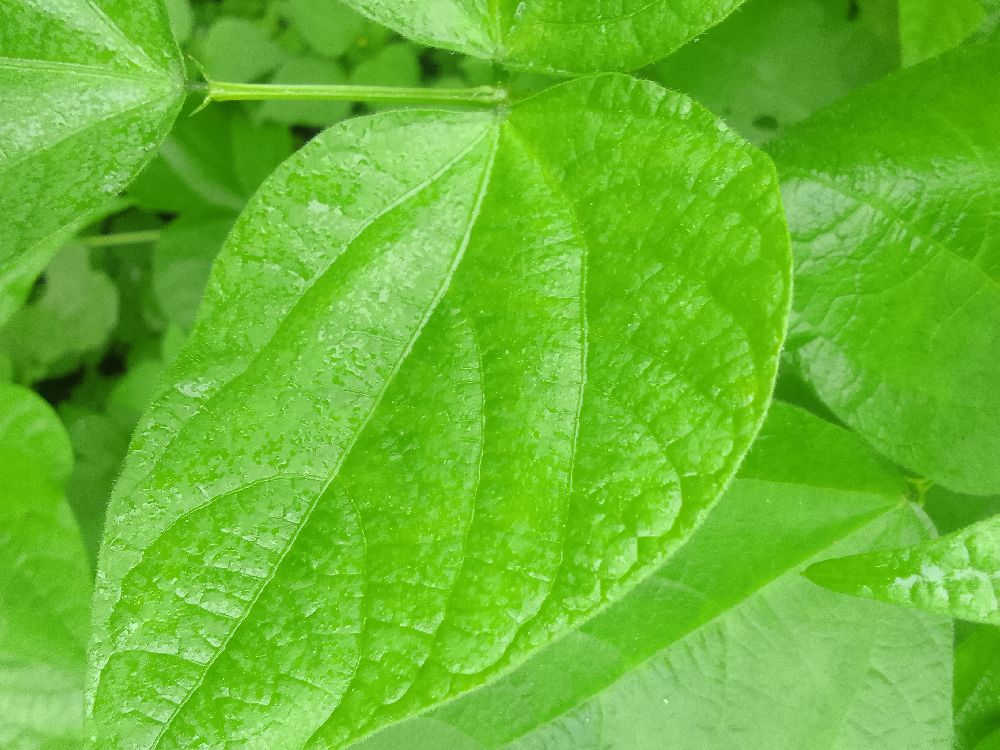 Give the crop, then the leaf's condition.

common bean, healthy
